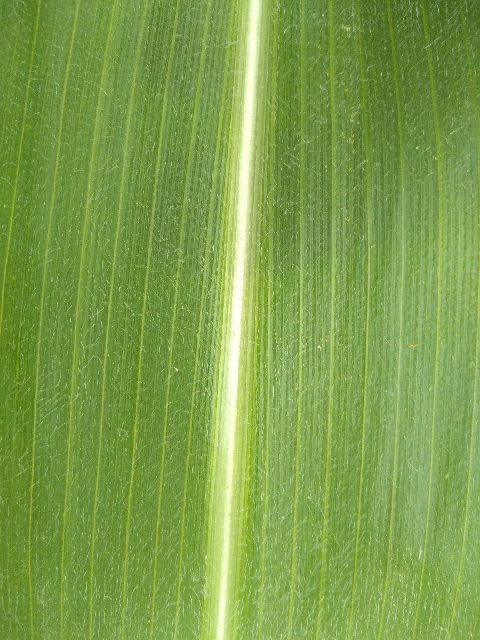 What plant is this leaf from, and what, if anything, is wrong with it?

maize, healthy
